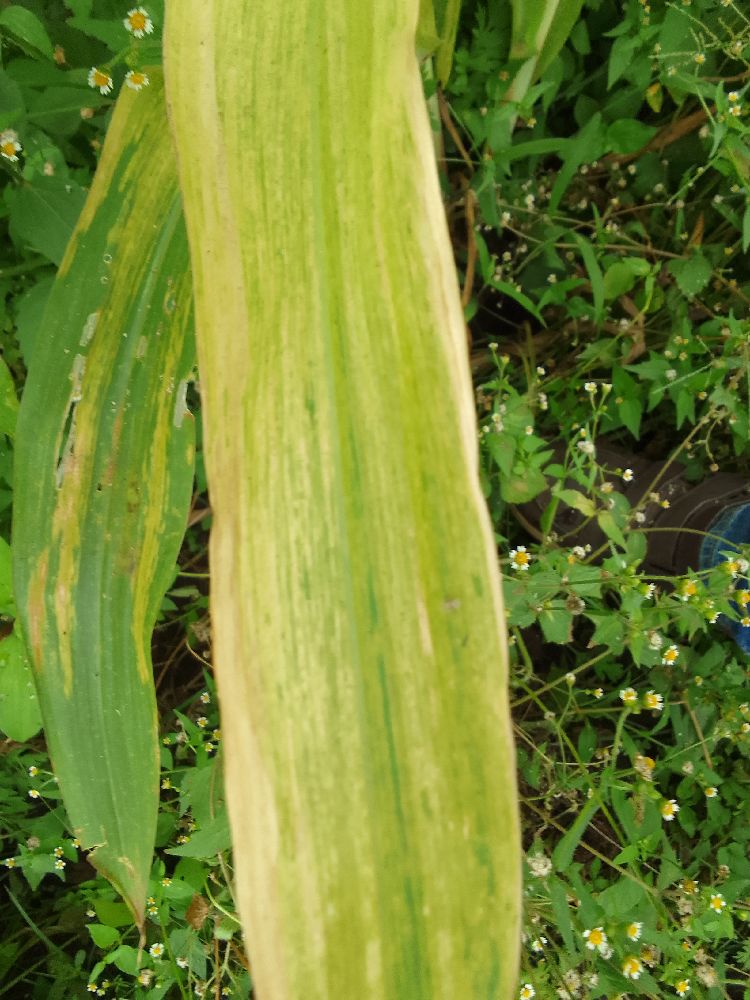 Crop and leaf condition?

maize, maize lethal necrosis
